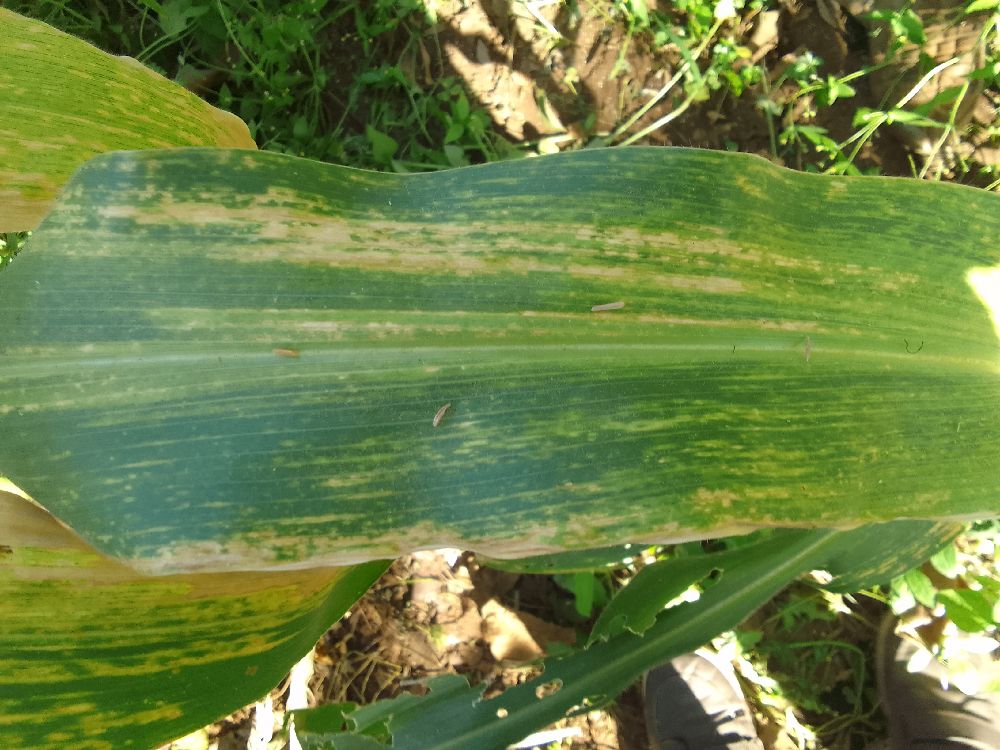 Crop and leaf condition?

maize, maize lethal necrosis
